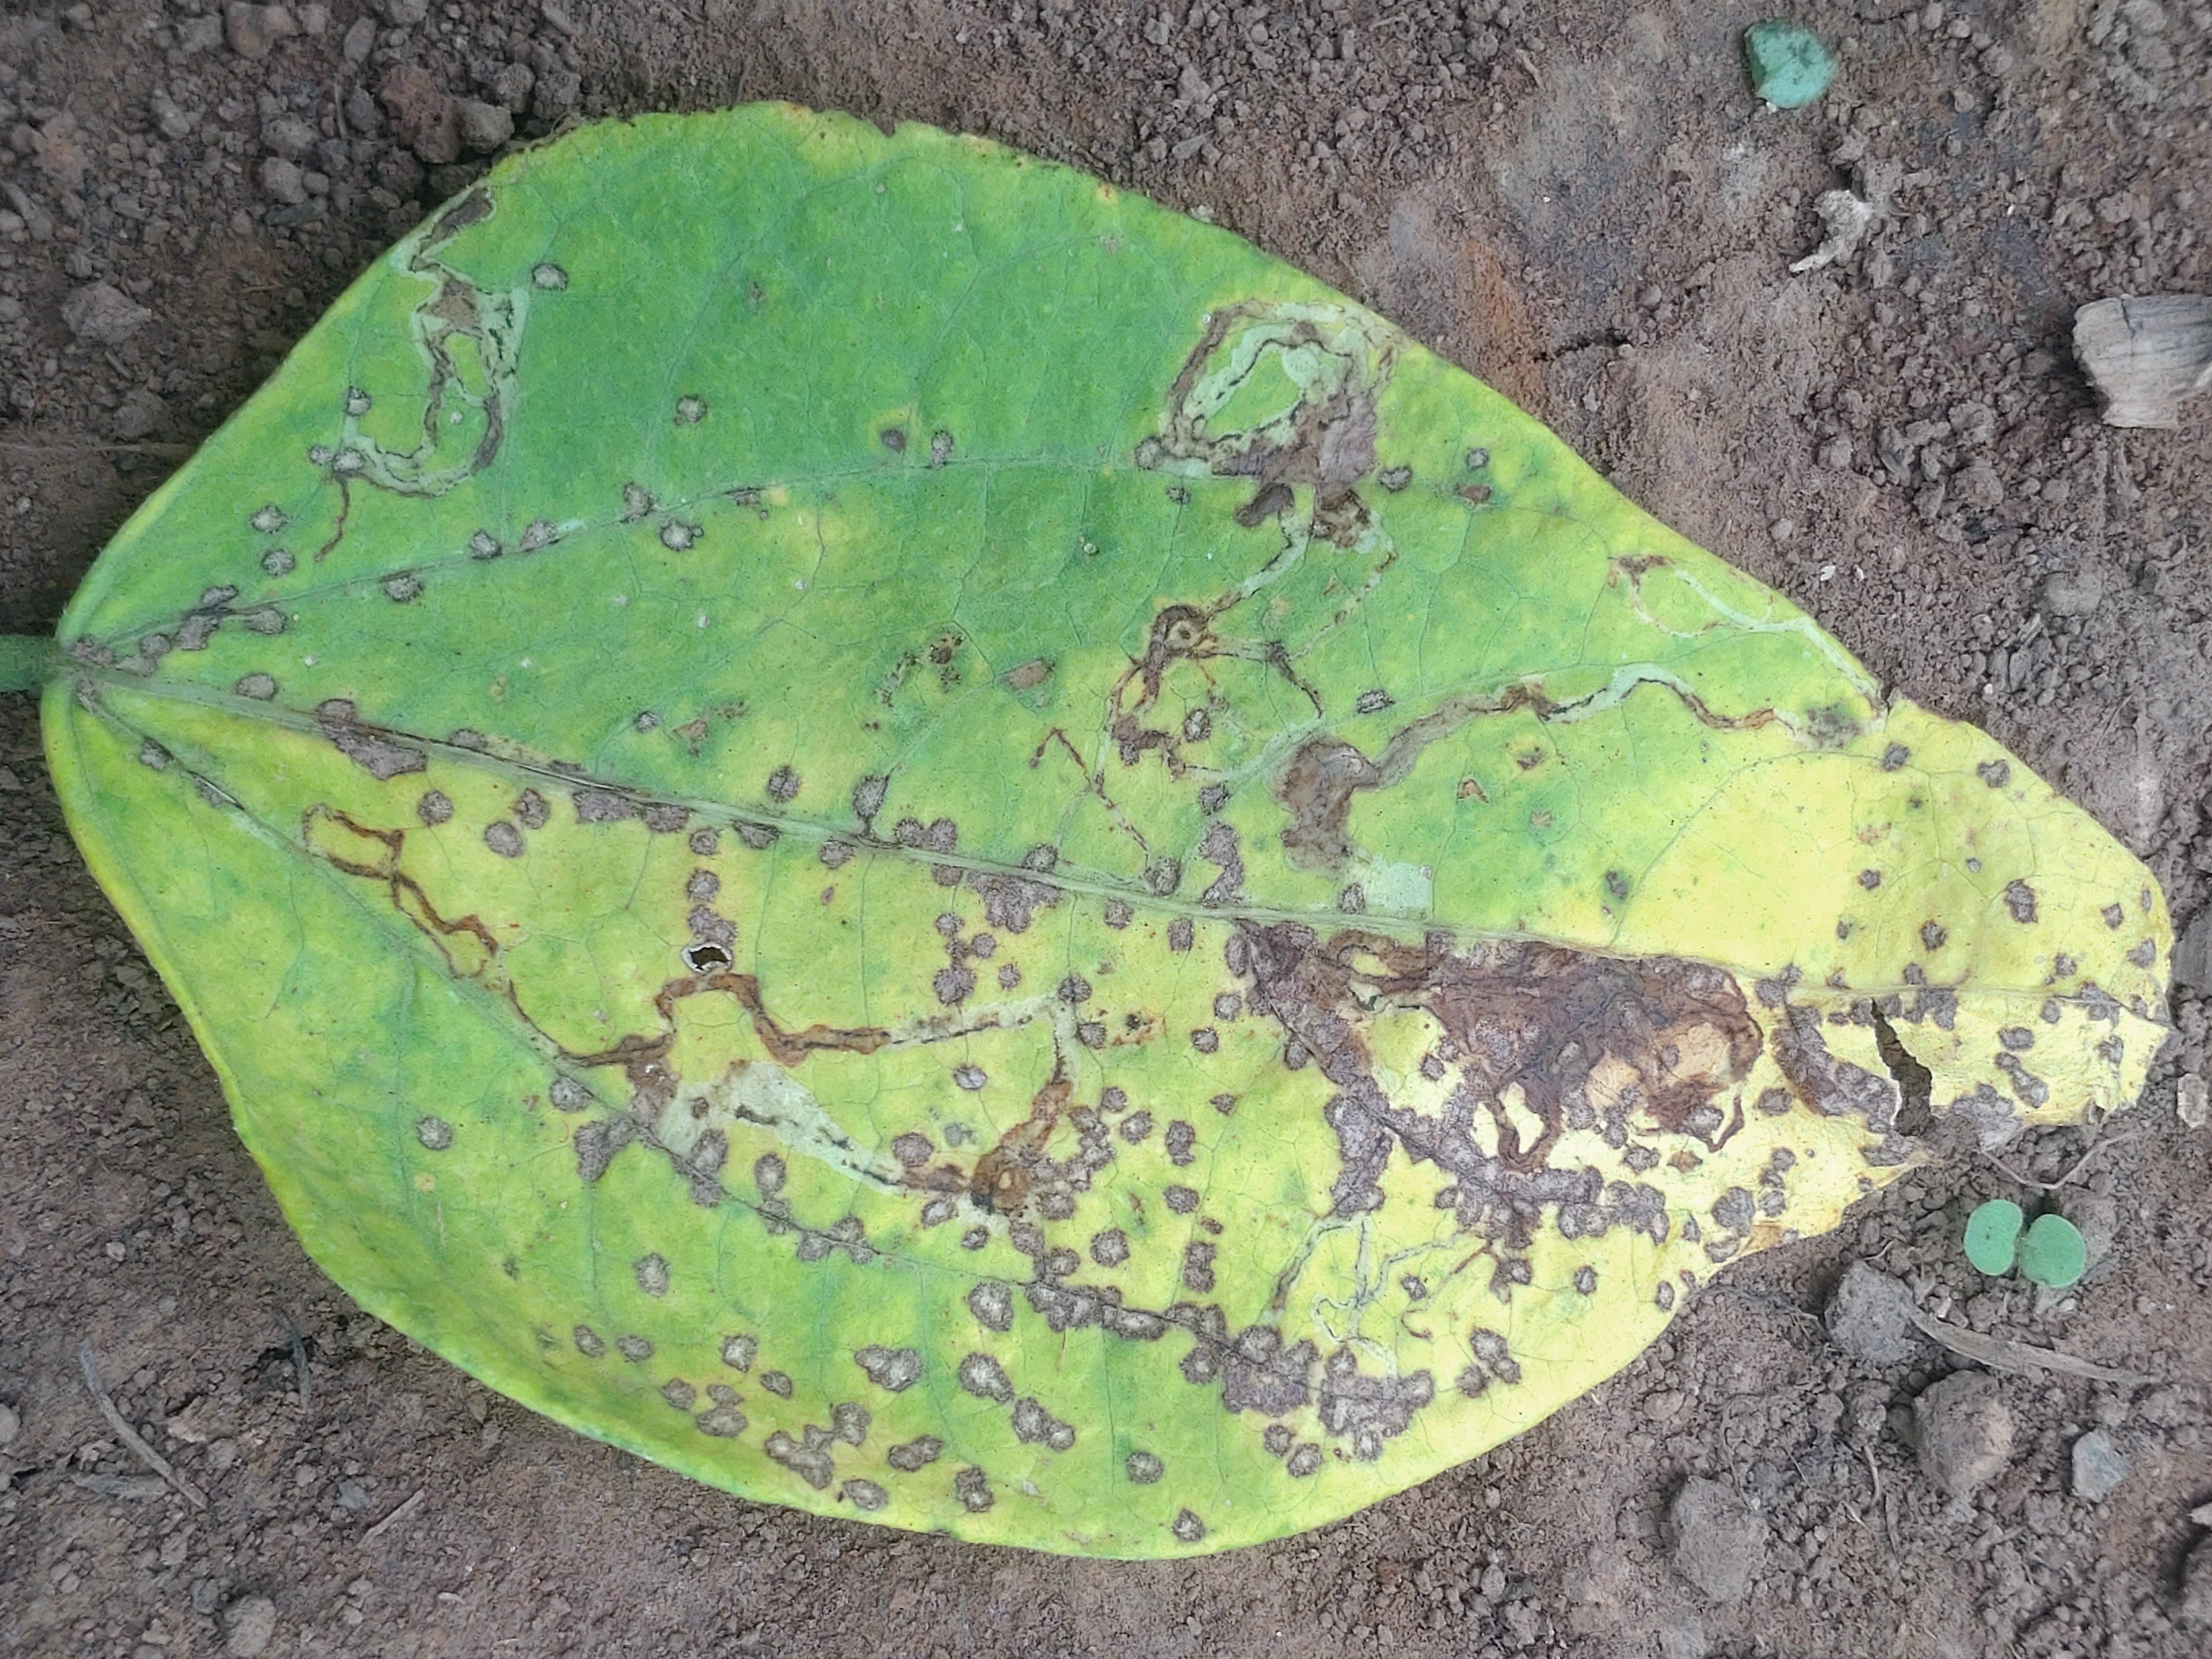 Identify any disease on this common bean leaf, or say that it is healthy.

anthracnose
